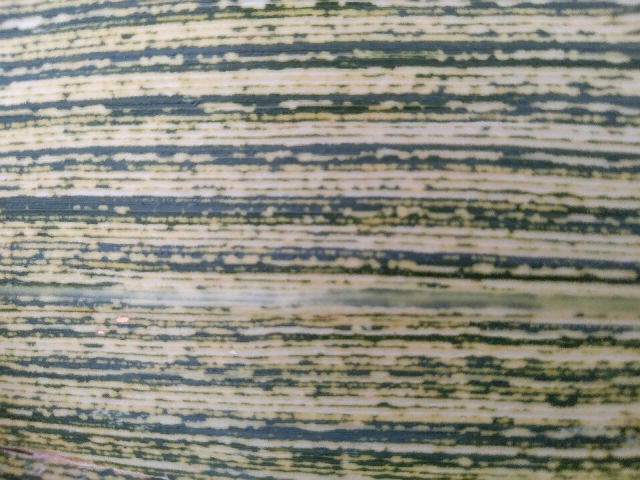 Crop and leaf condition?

maize, maize streak virus
